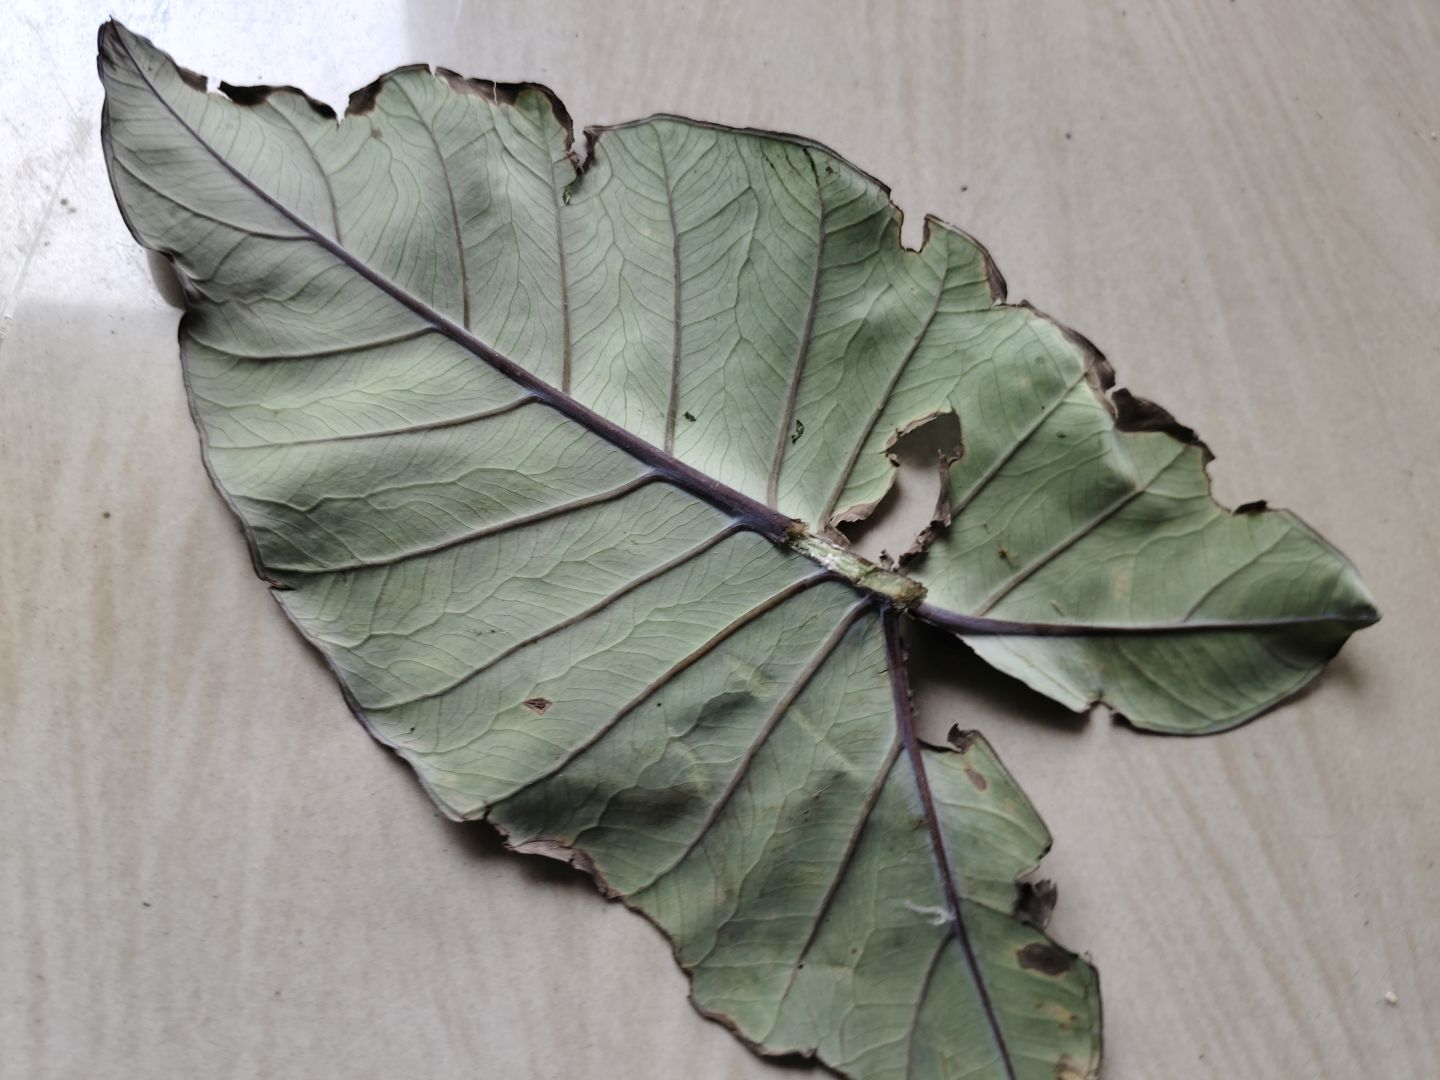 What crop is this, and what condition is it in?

taro, leaf blight
